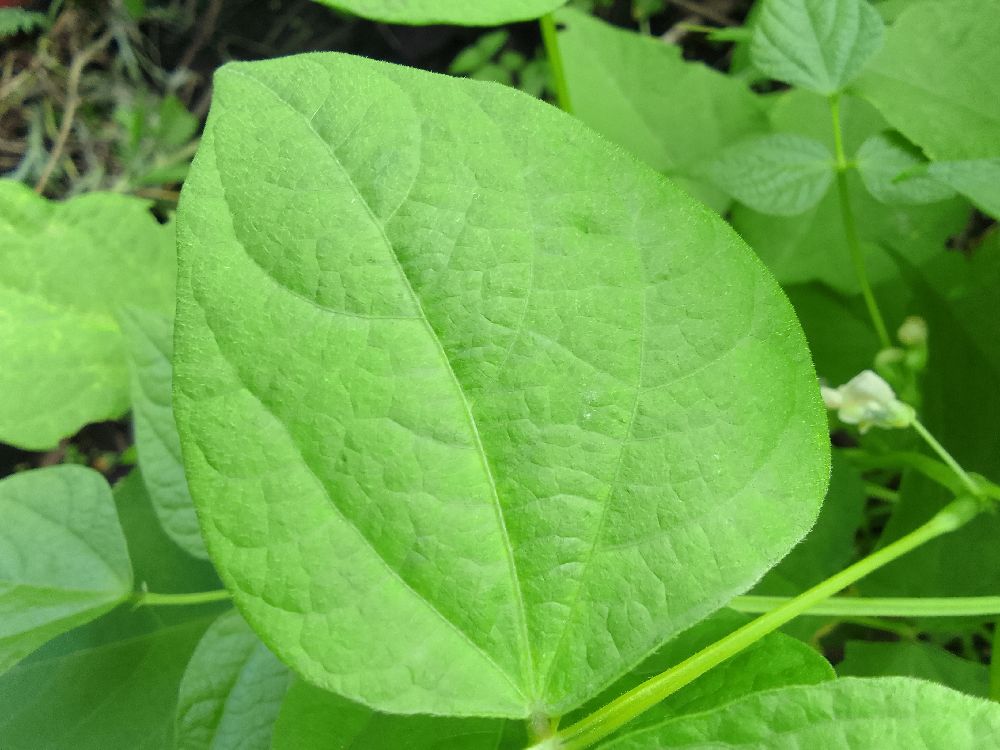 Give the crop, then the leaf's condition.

common bean, healthy
